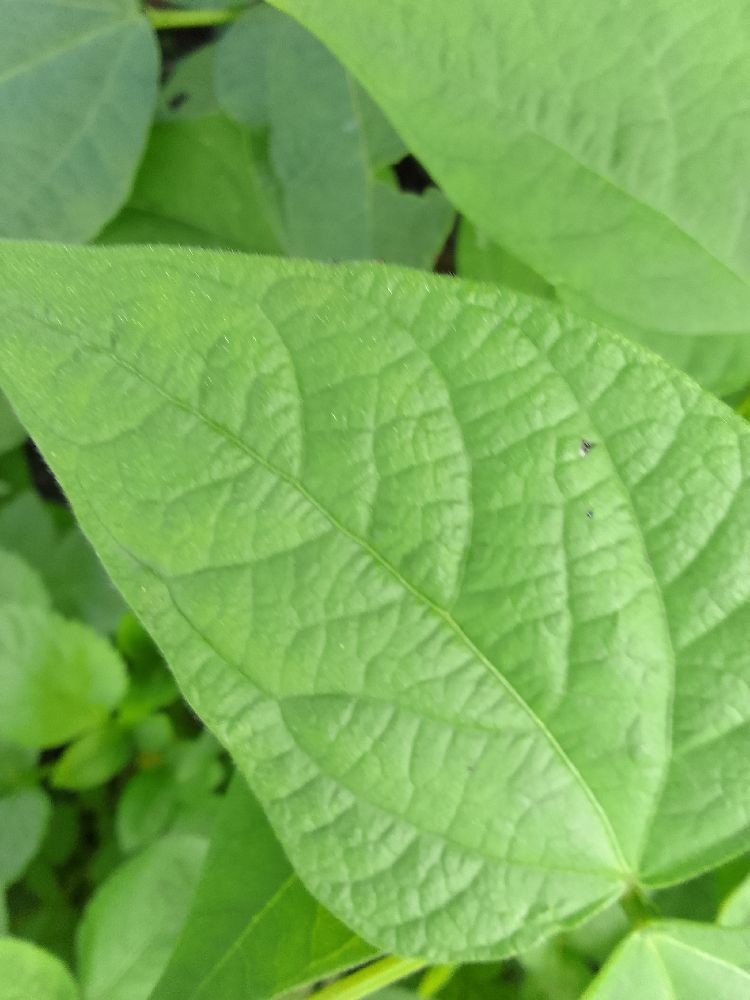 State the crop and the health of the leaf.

common bean, healthy
